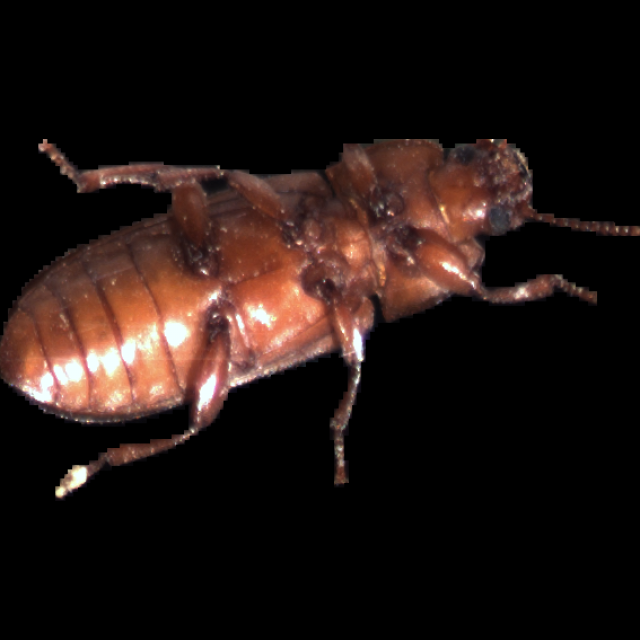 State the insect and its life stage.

mealworm beetle
